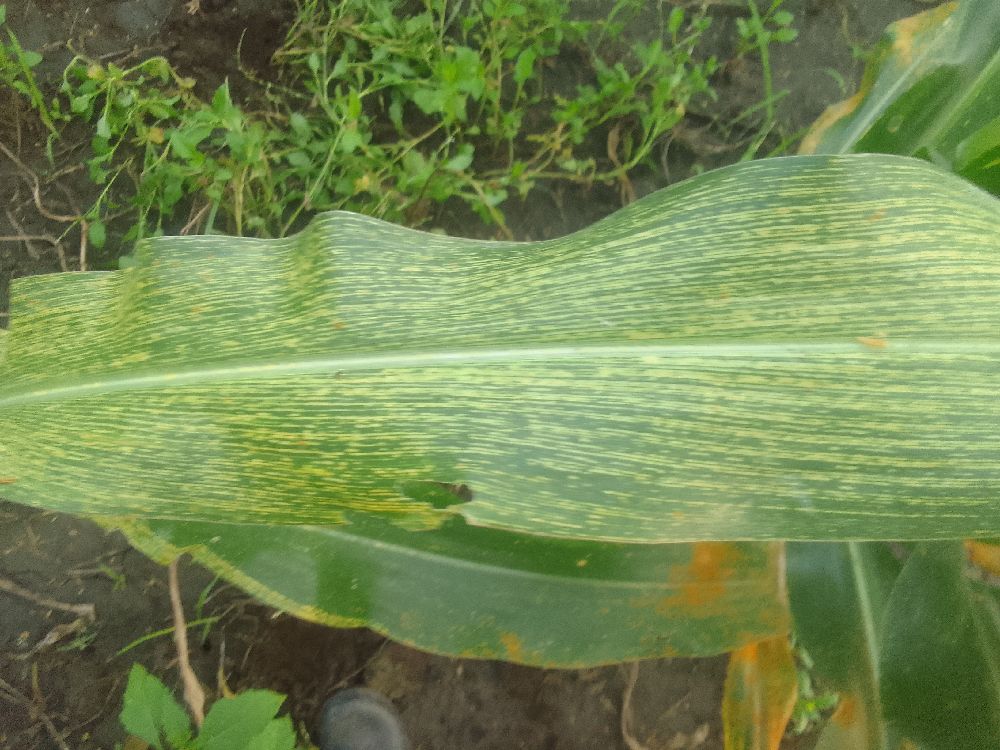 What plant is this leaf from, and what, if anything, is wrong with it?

maize, maize streak virus
